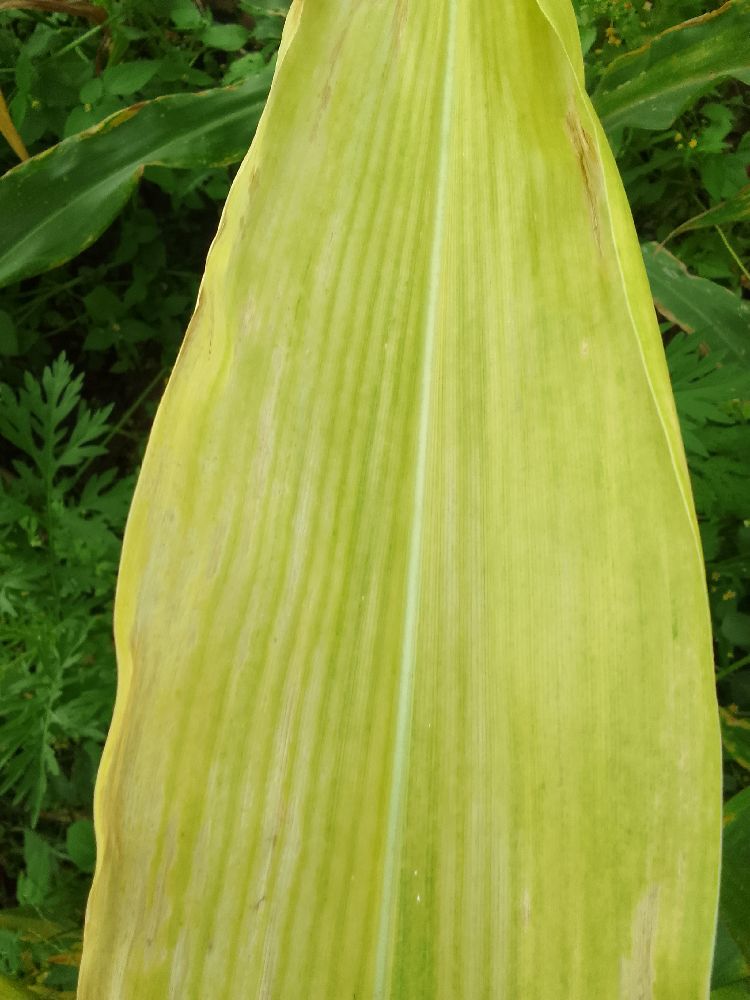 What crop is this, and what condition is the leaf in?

maize, maize lethal necrosis
